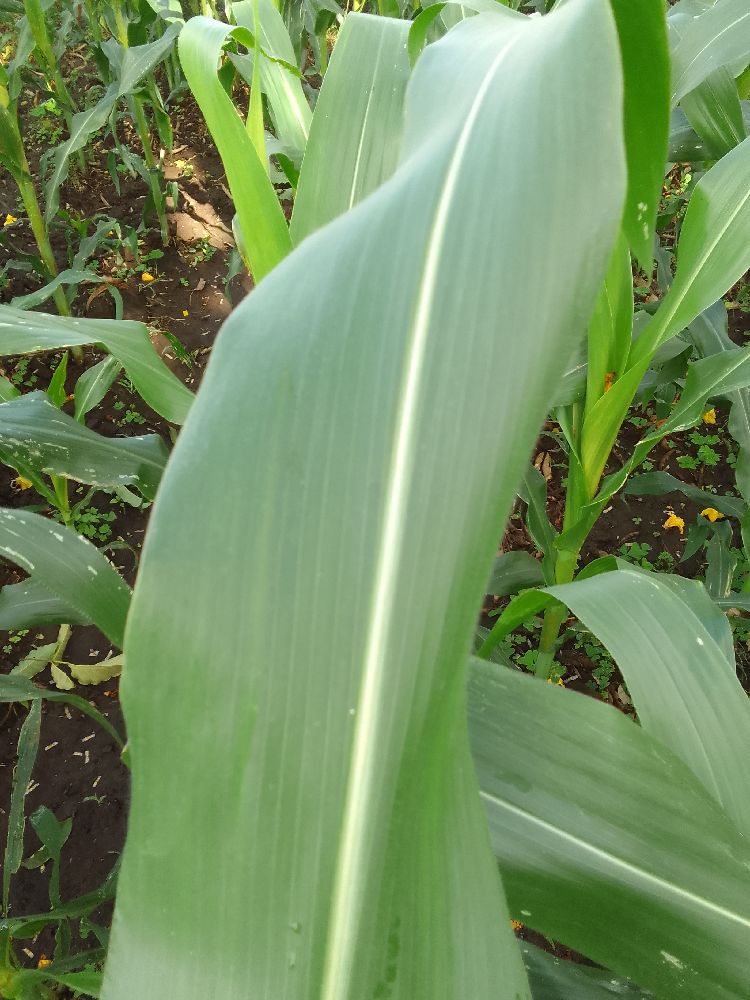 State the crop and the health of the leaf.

maize, healthy
